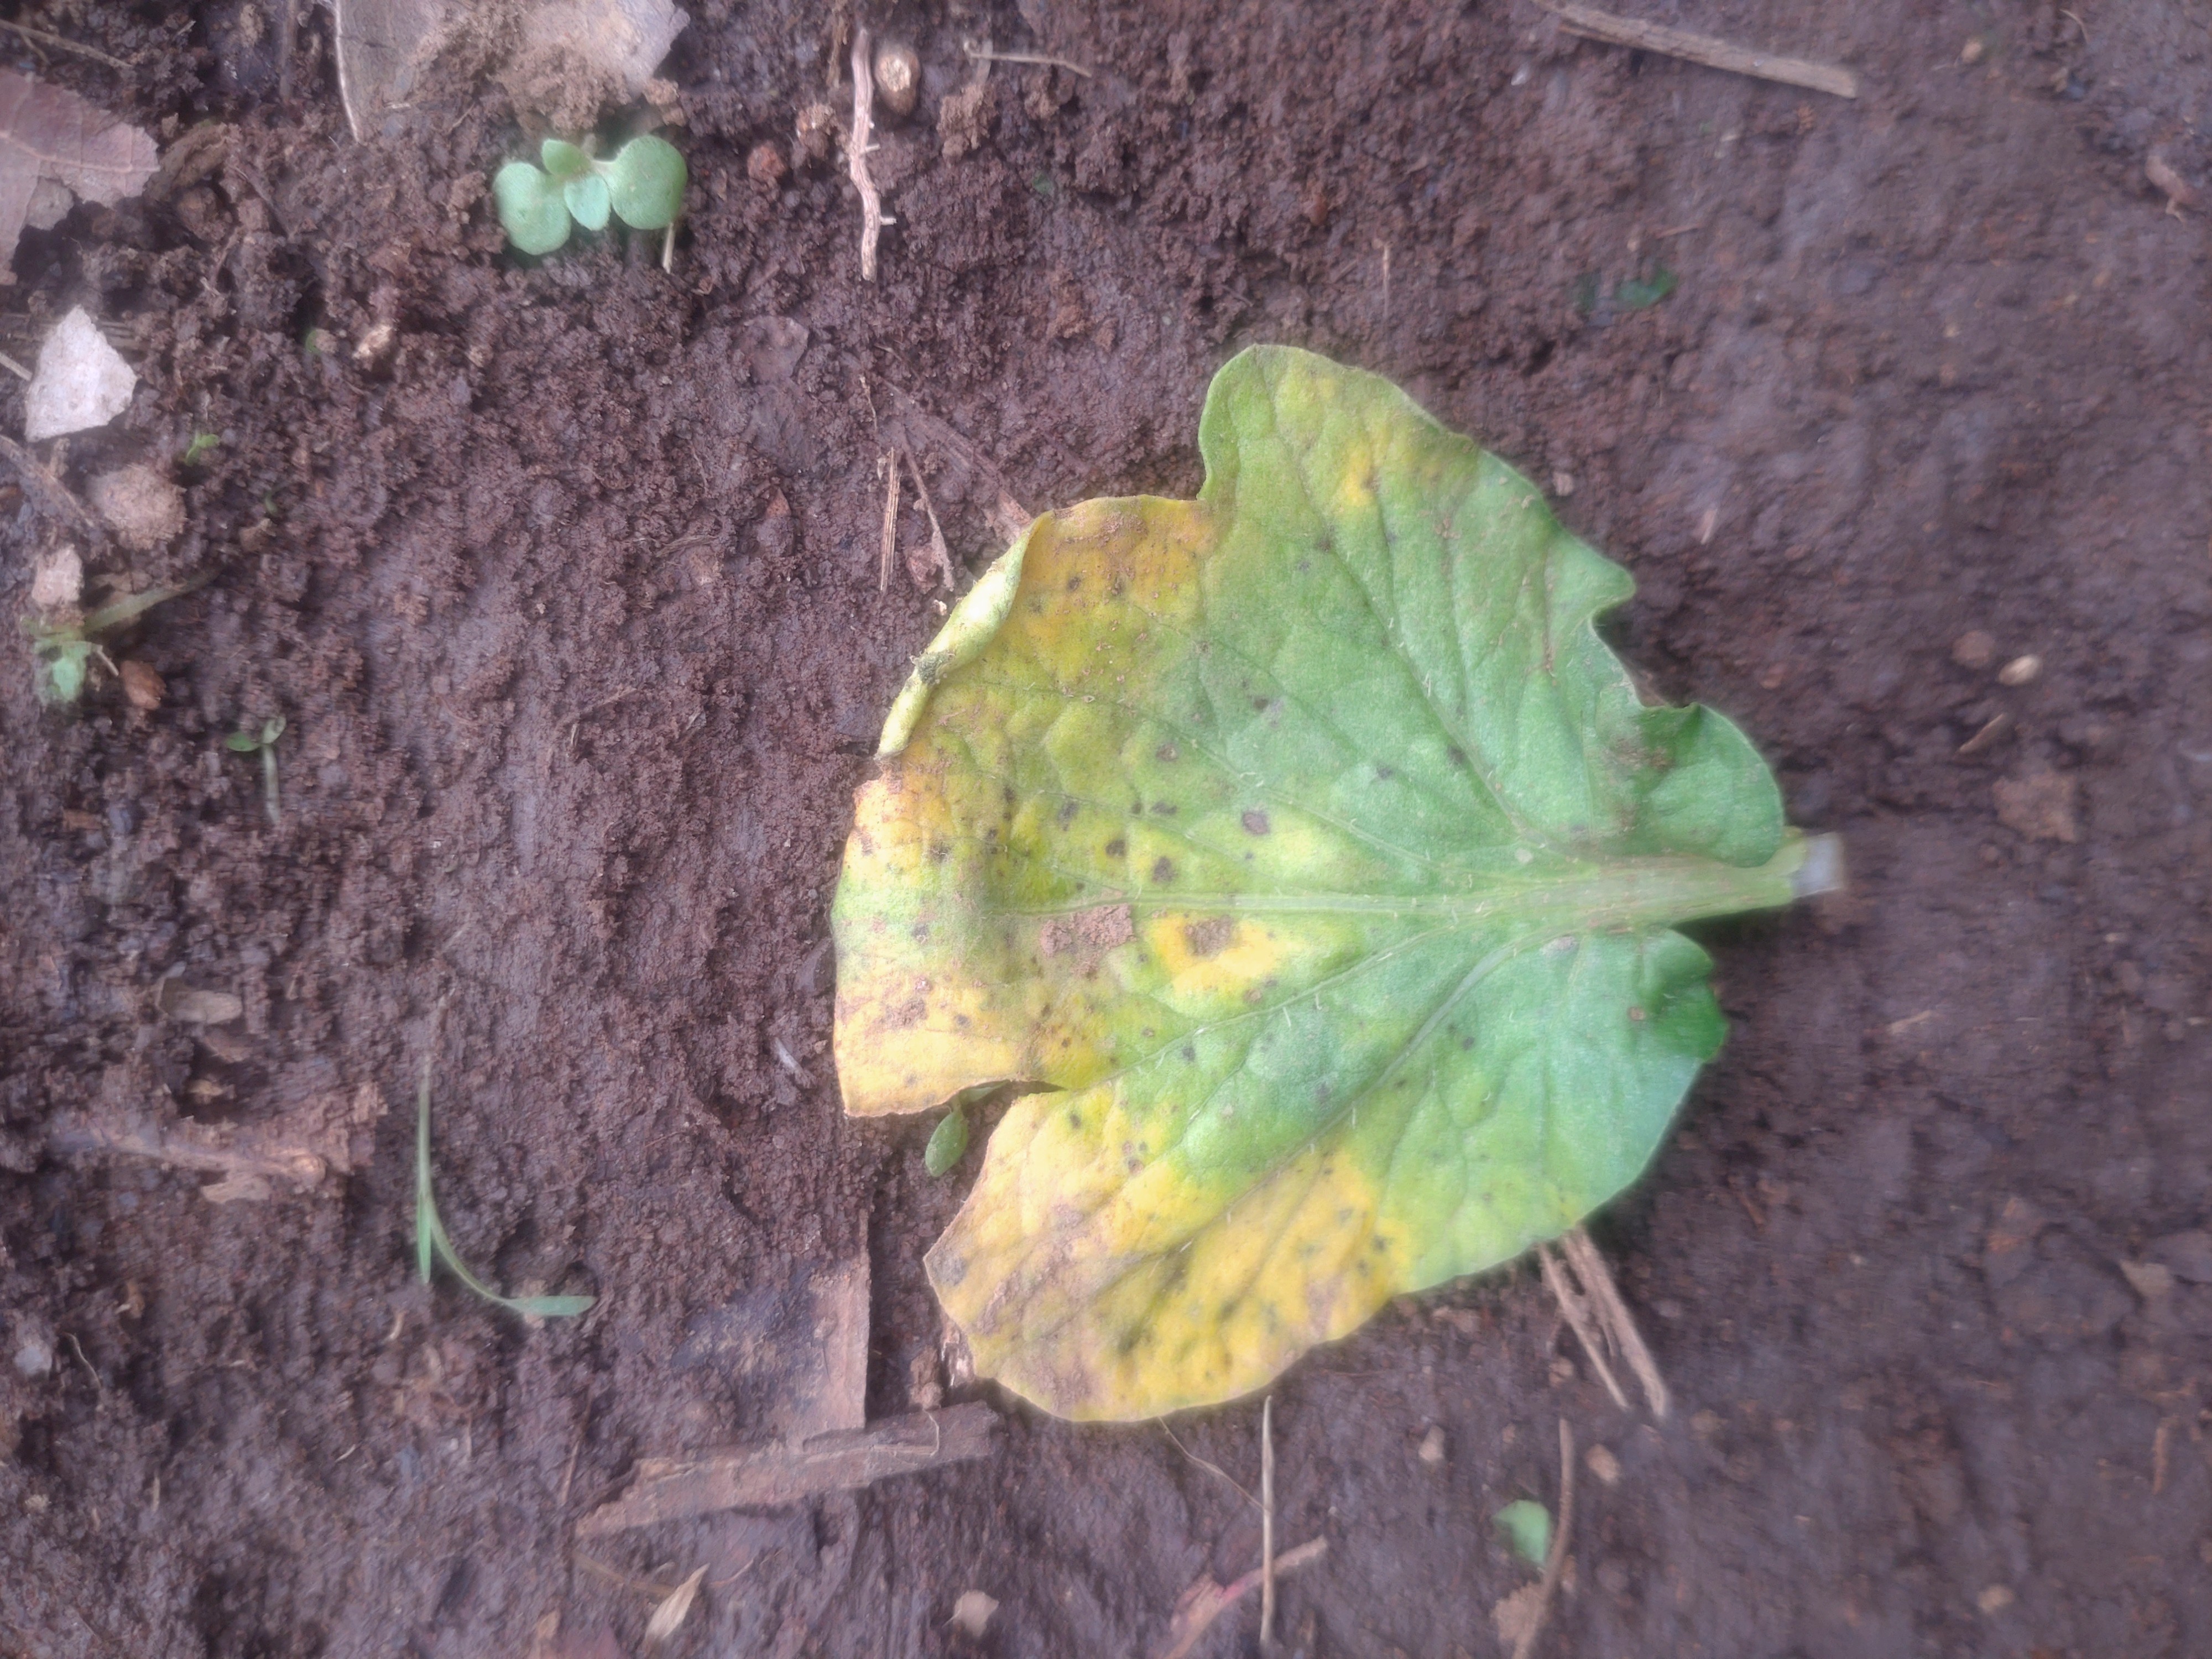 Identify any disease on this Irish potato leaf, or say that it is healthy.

late blight
